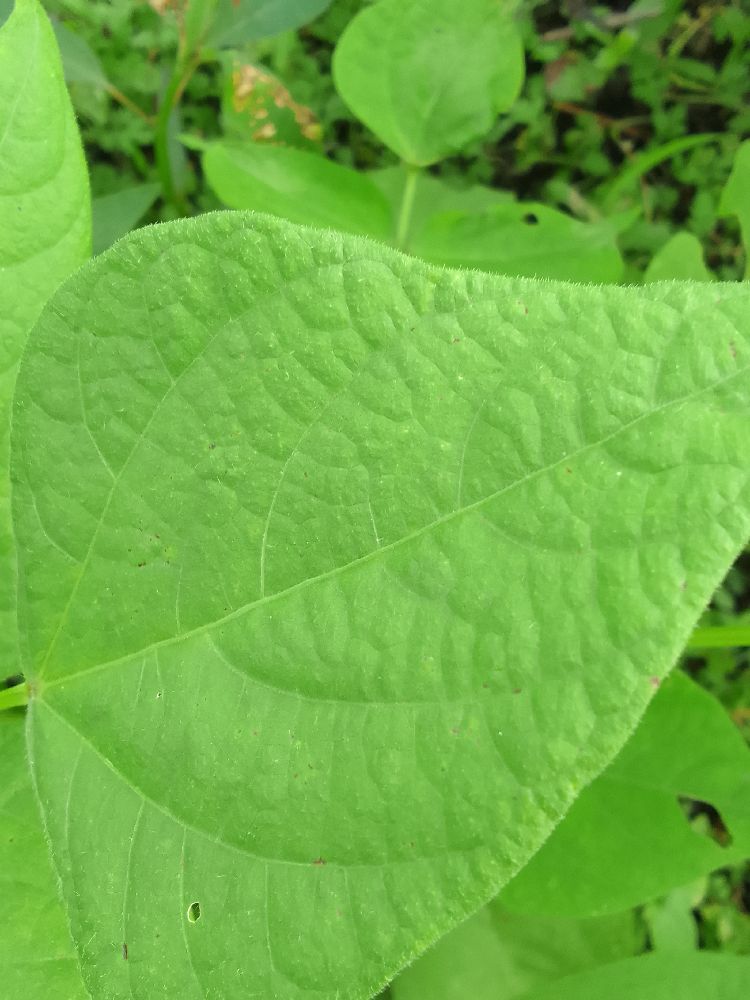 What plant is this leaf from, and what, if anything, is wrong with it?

common bean, healthy
